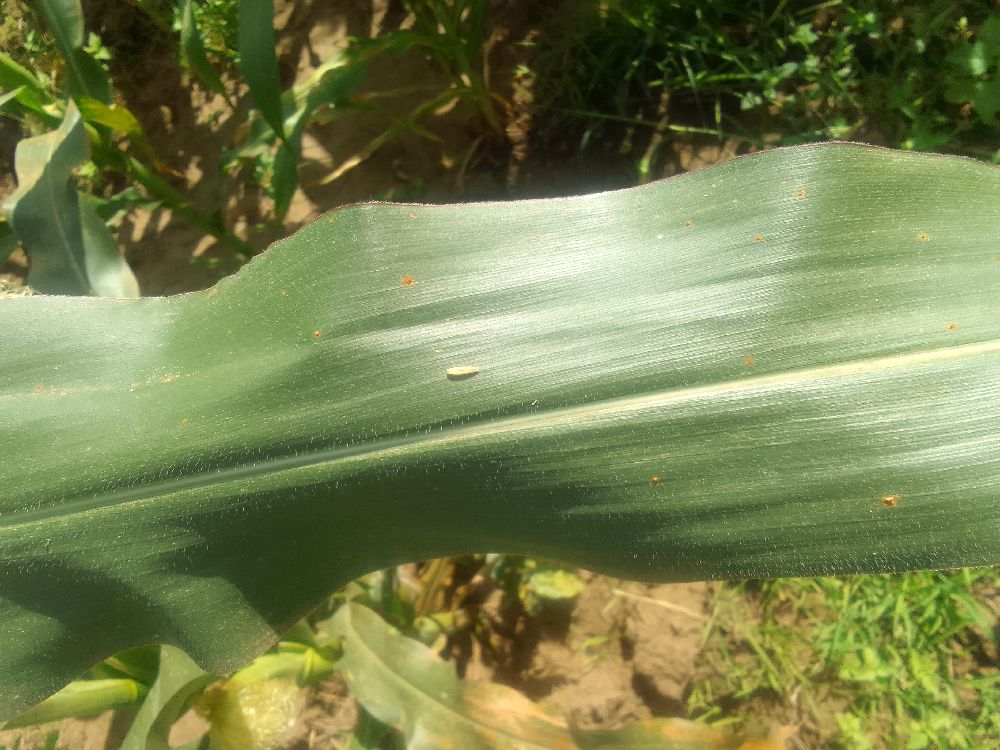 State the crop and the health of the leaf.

maize, healthy
